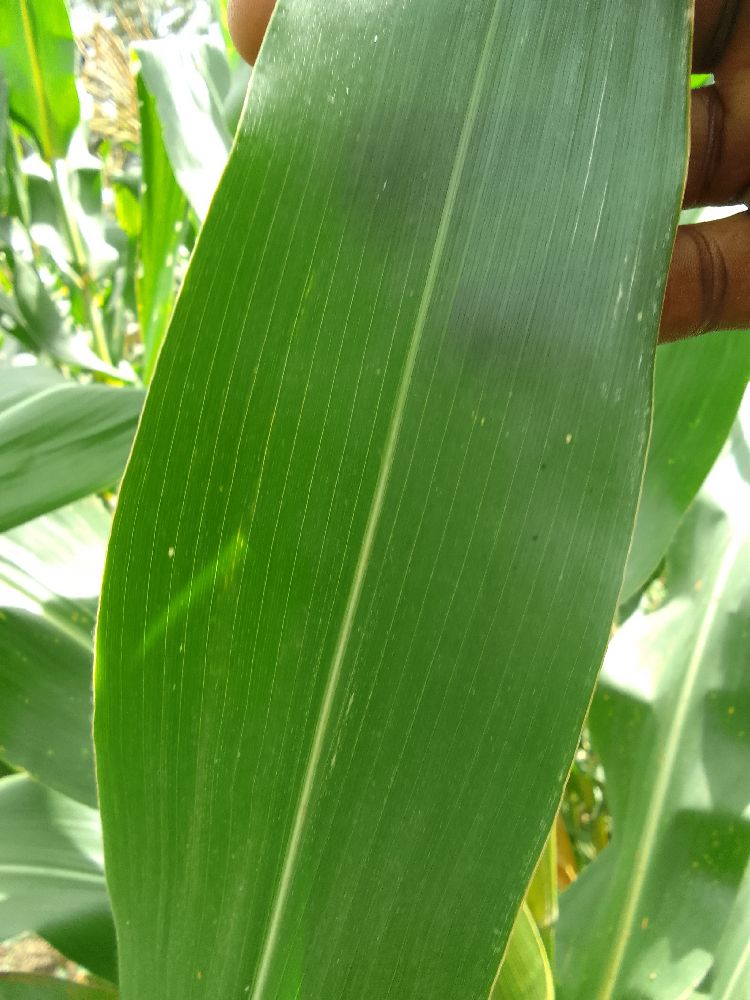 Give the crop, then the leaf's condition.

maize, healthy
